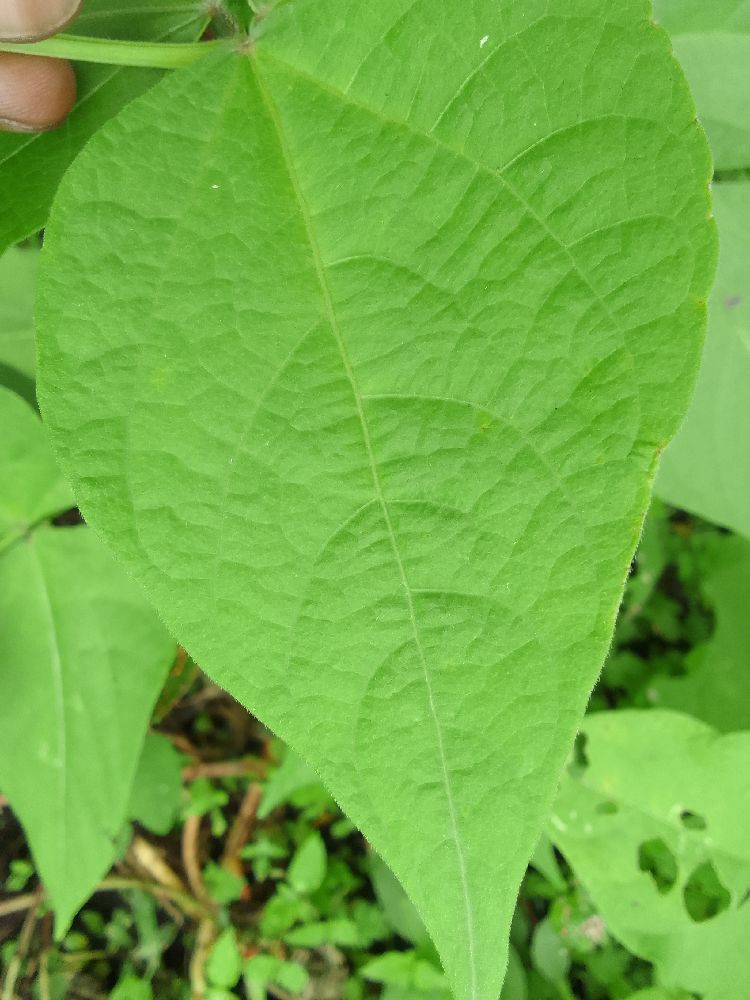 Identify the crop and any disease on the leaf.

common bean, healthy
